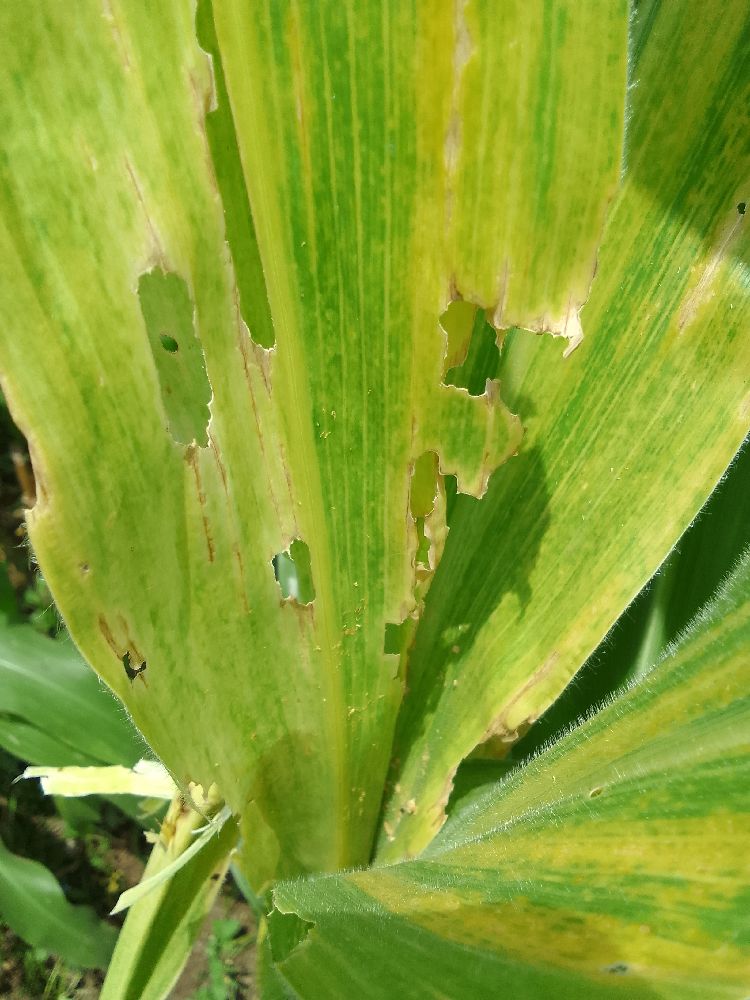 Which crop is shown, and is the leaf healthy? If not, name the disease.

maize, maize lethal necrosis
